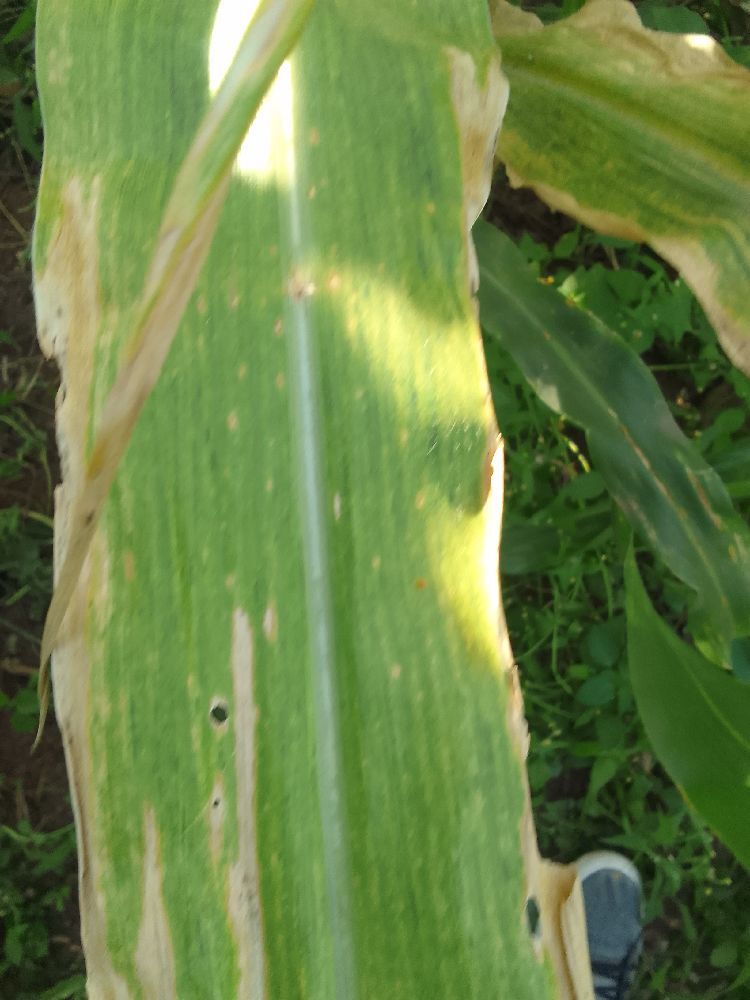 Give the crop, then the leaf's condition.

maize, maize lethal necrosis
